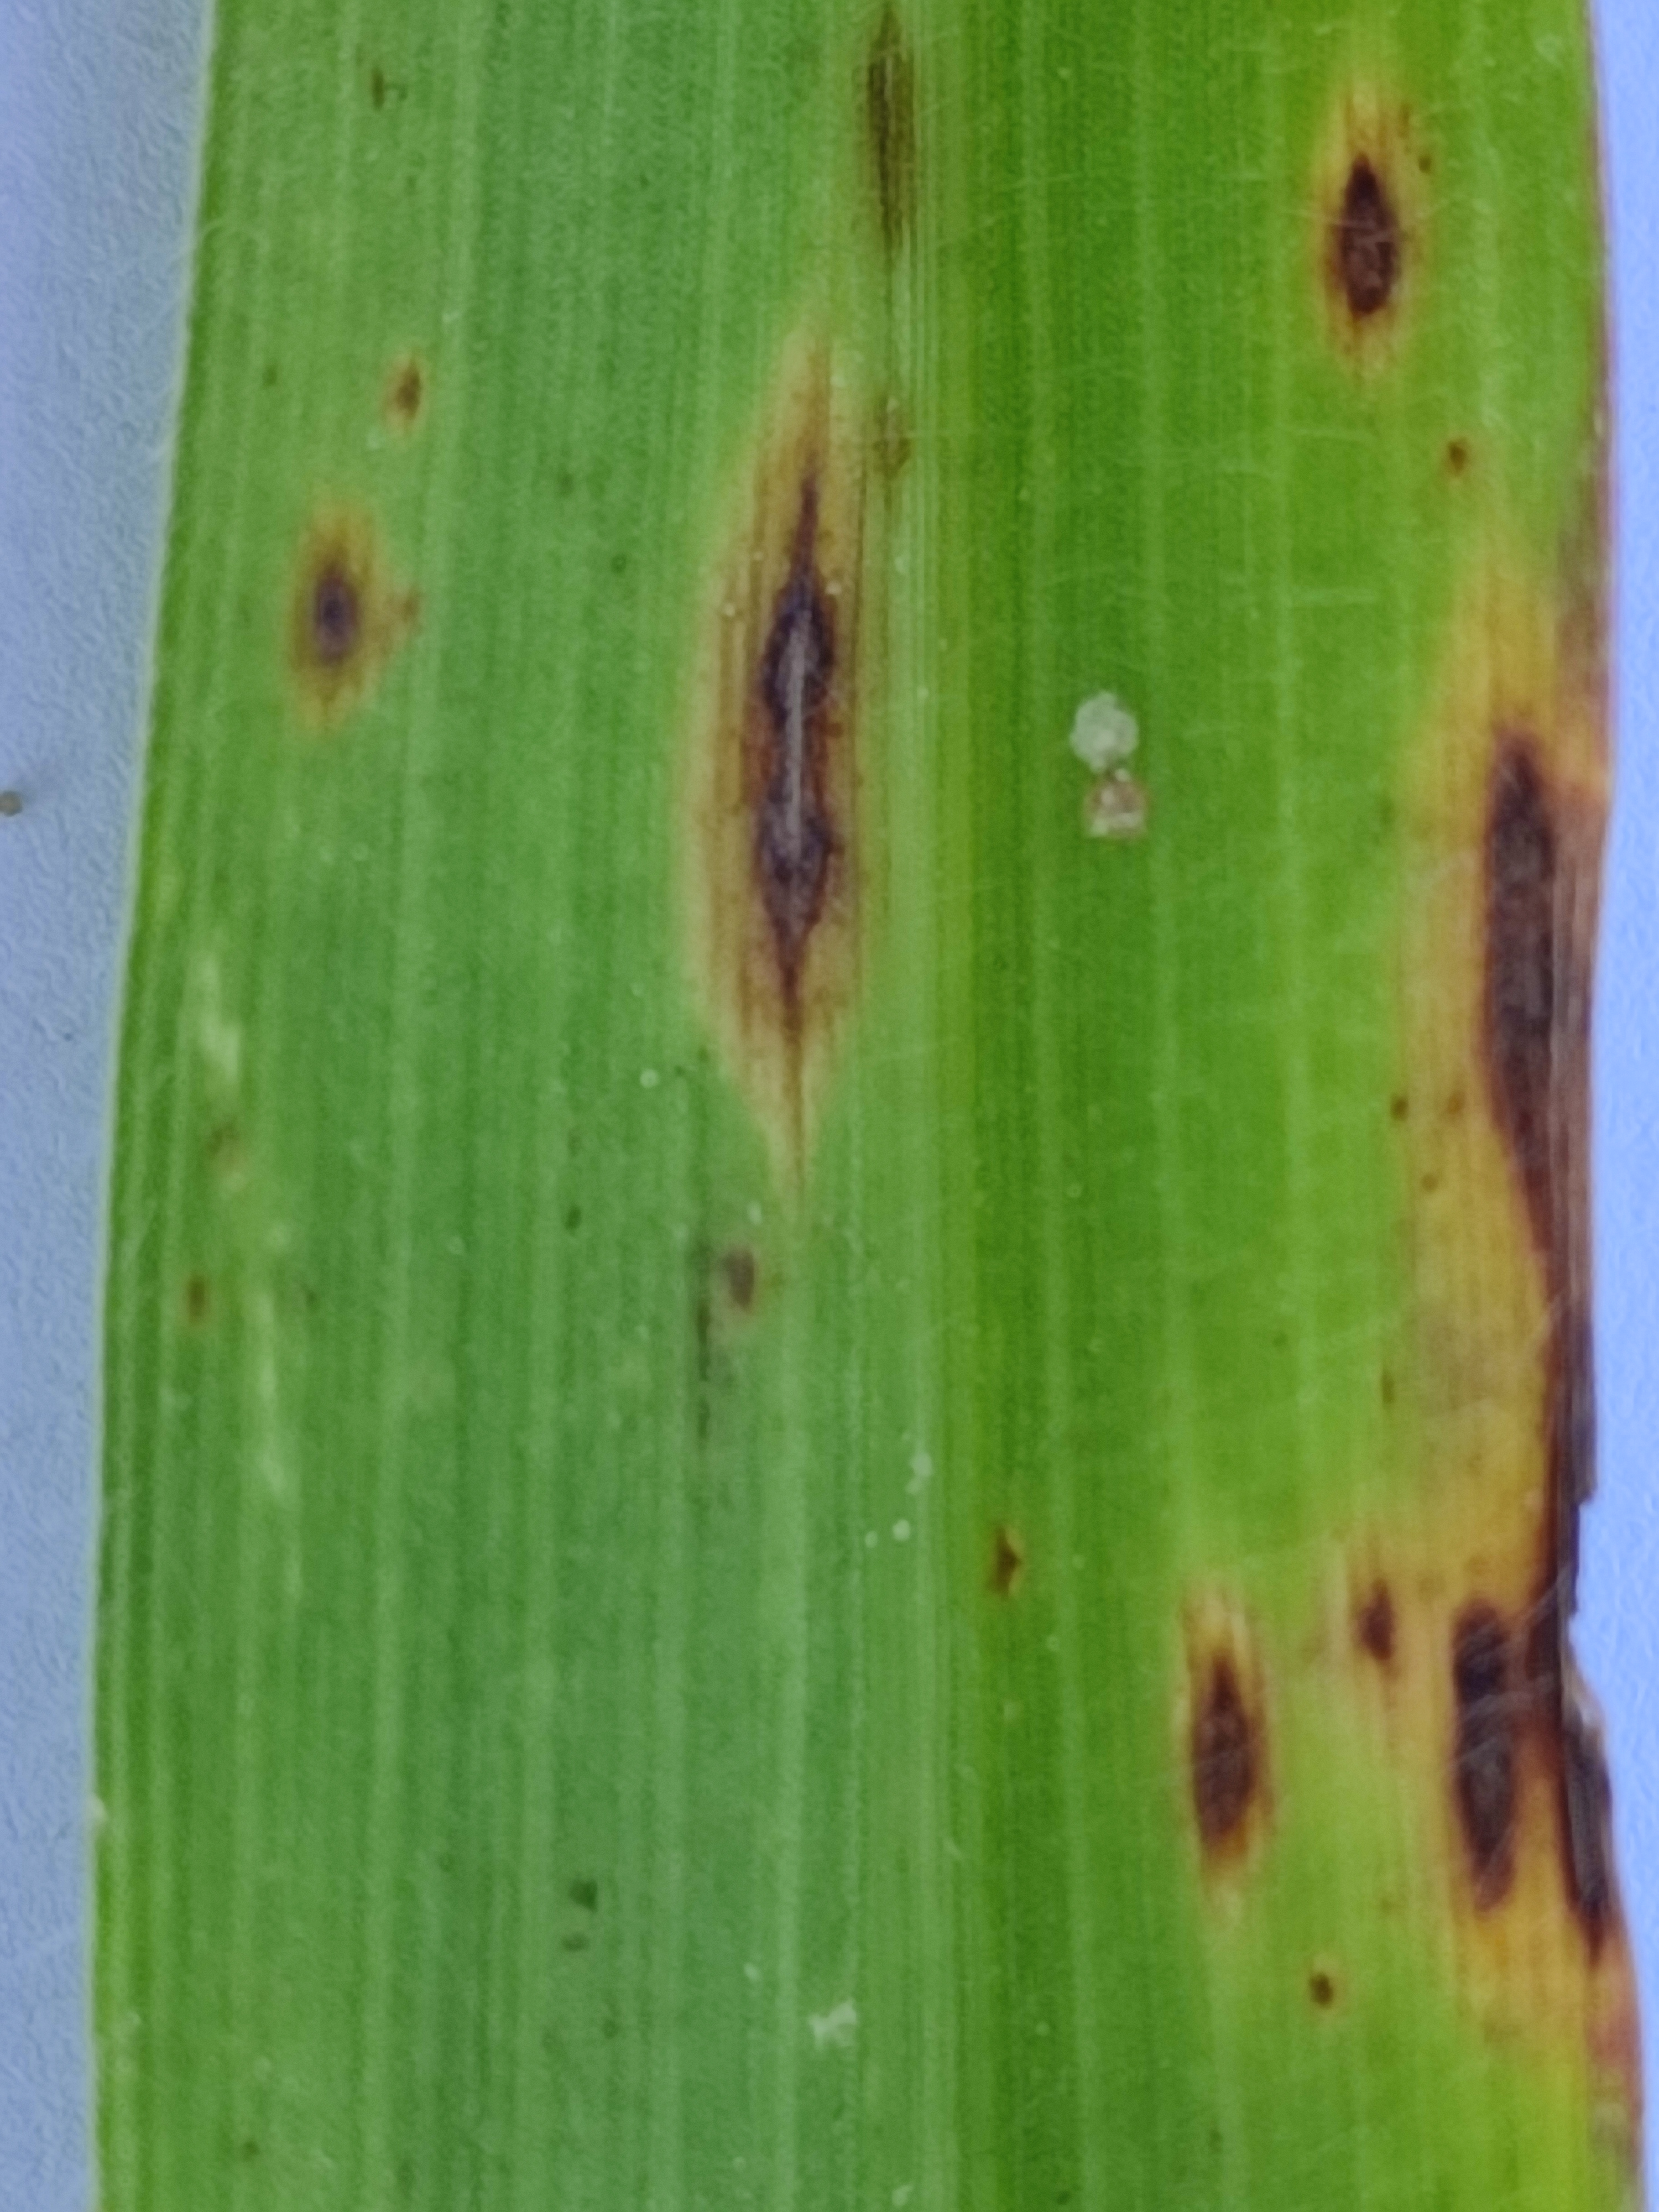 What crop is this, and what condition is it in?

pearl millet, pyricularia sp.
